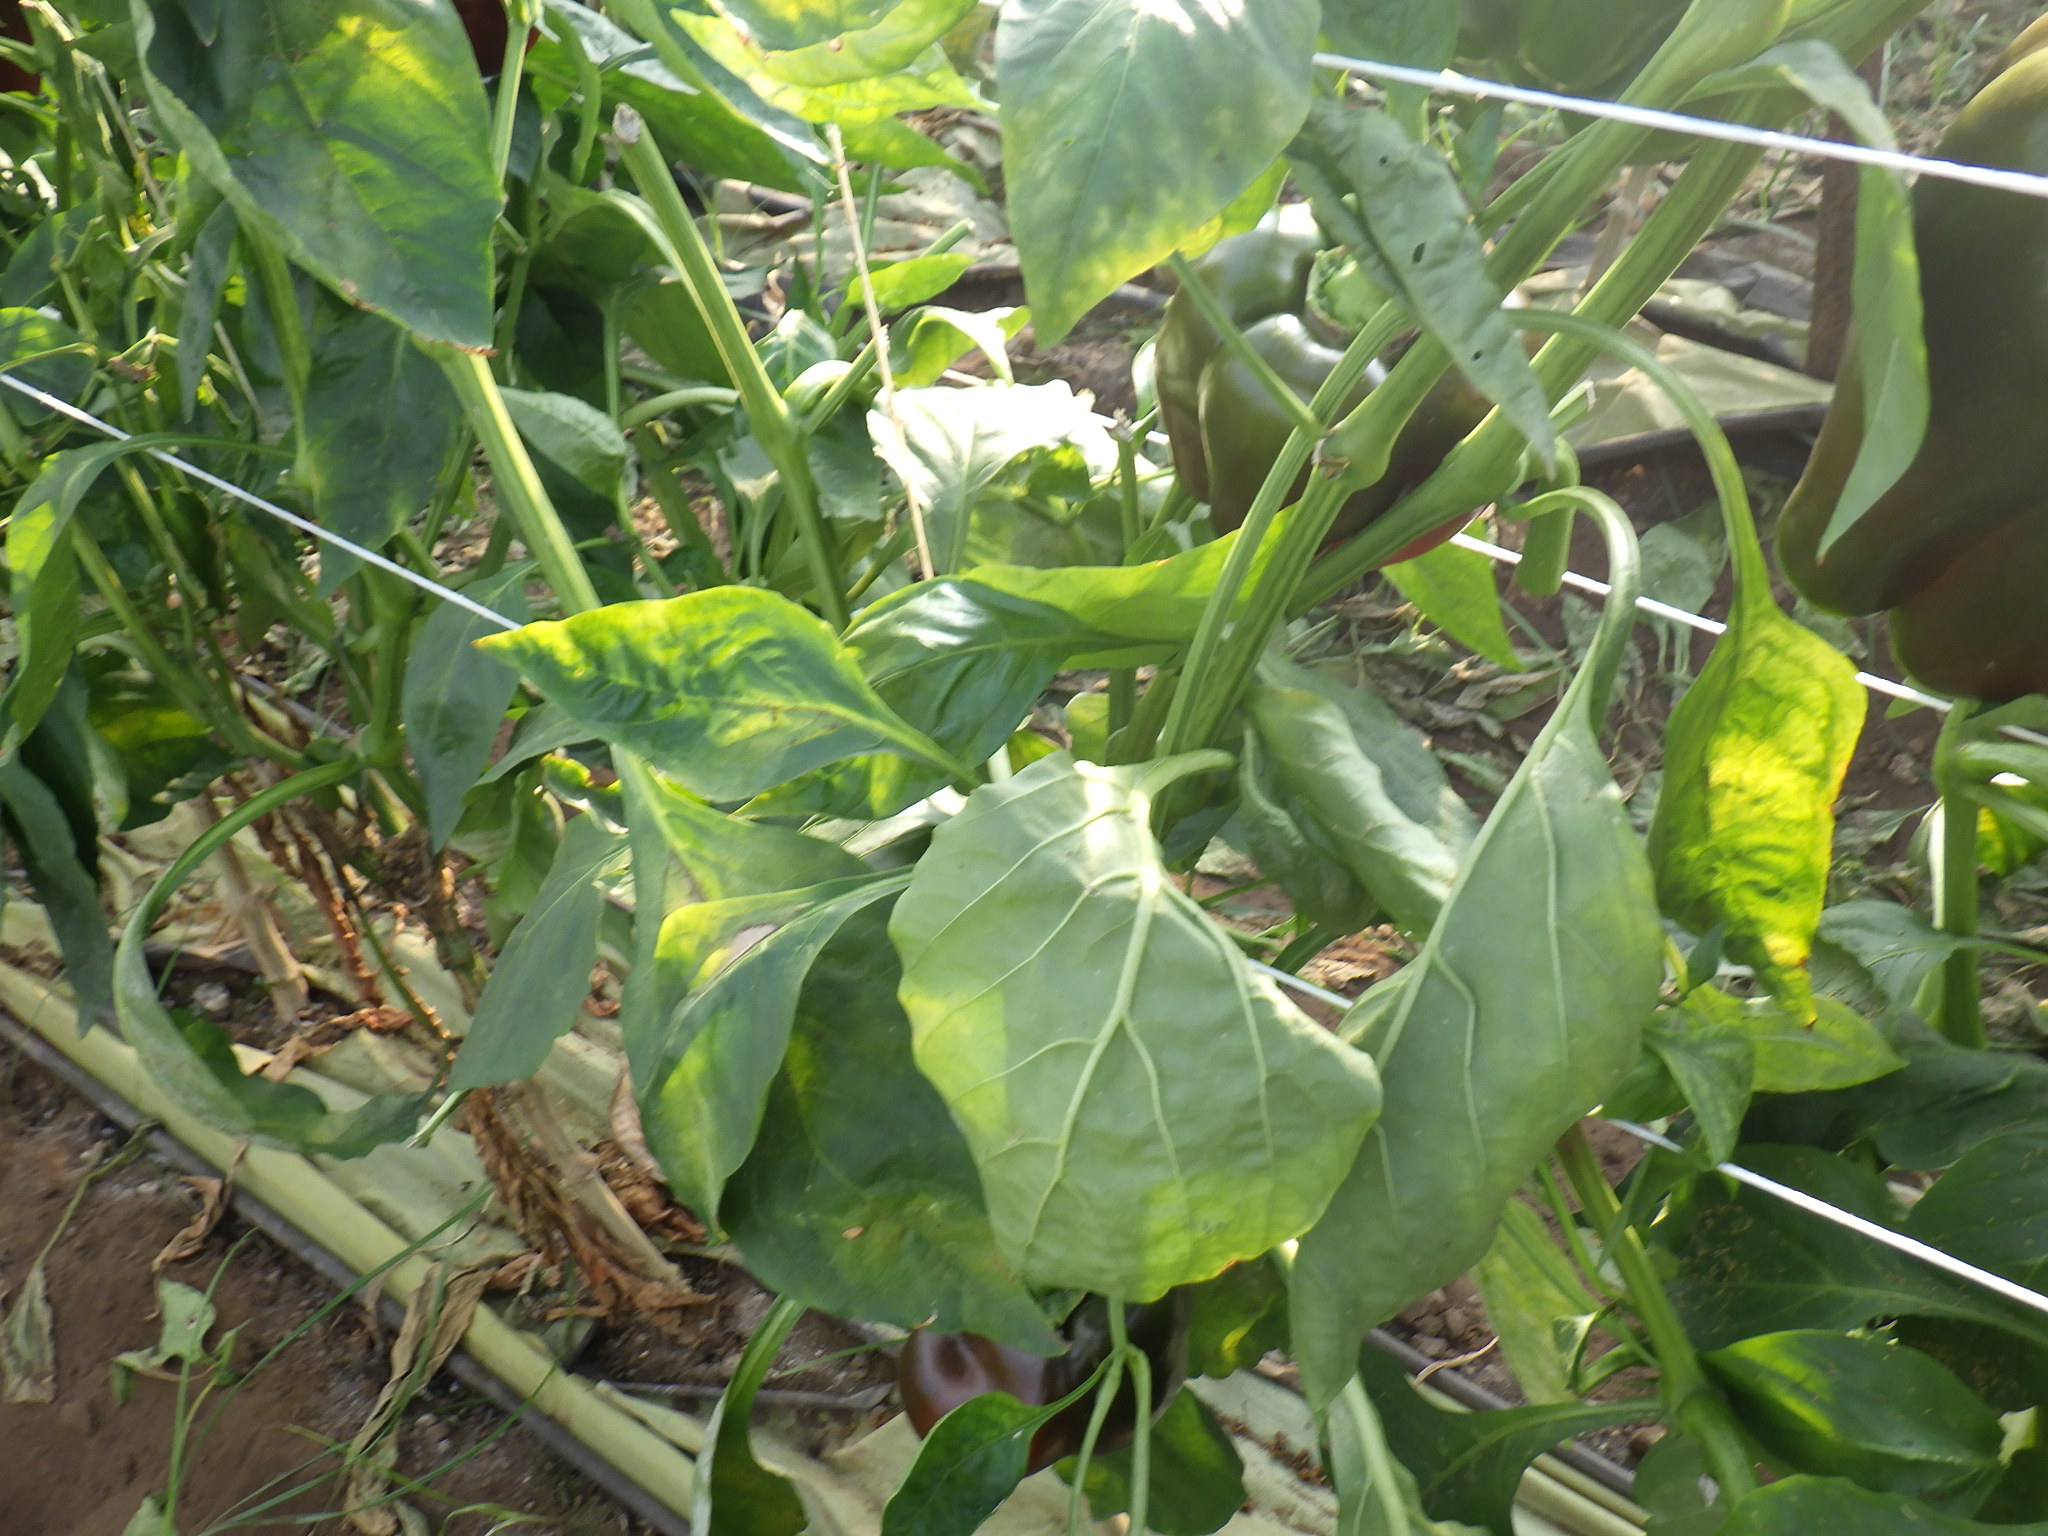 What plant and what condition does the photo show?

bell pepper, healthy
